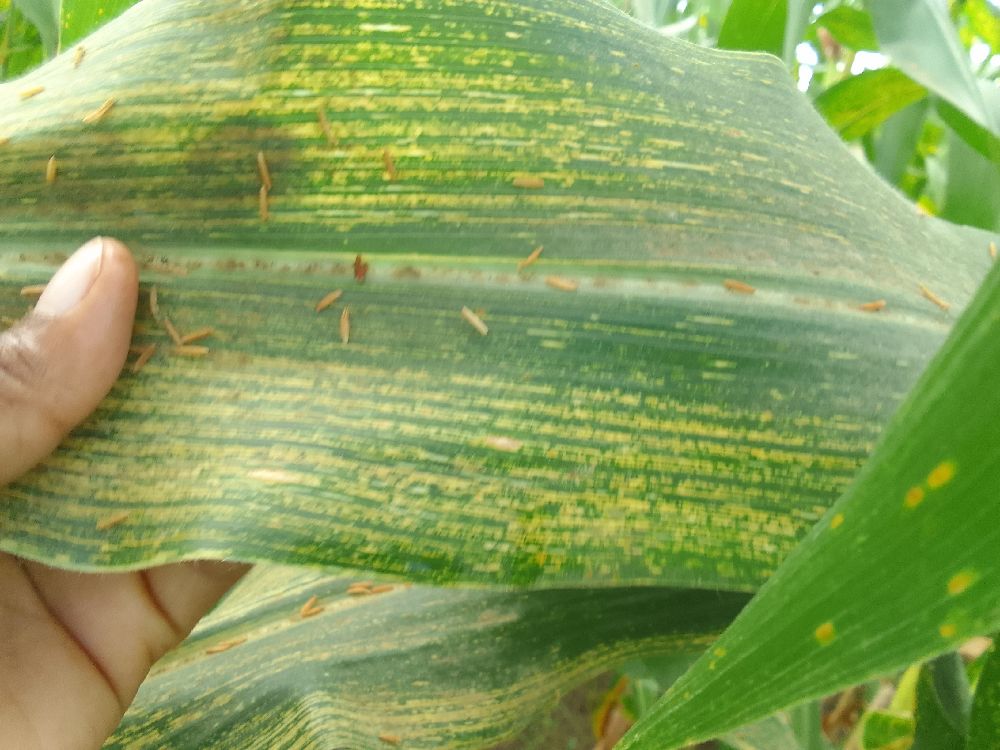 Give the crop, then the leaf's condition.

maize, maize streak virus
